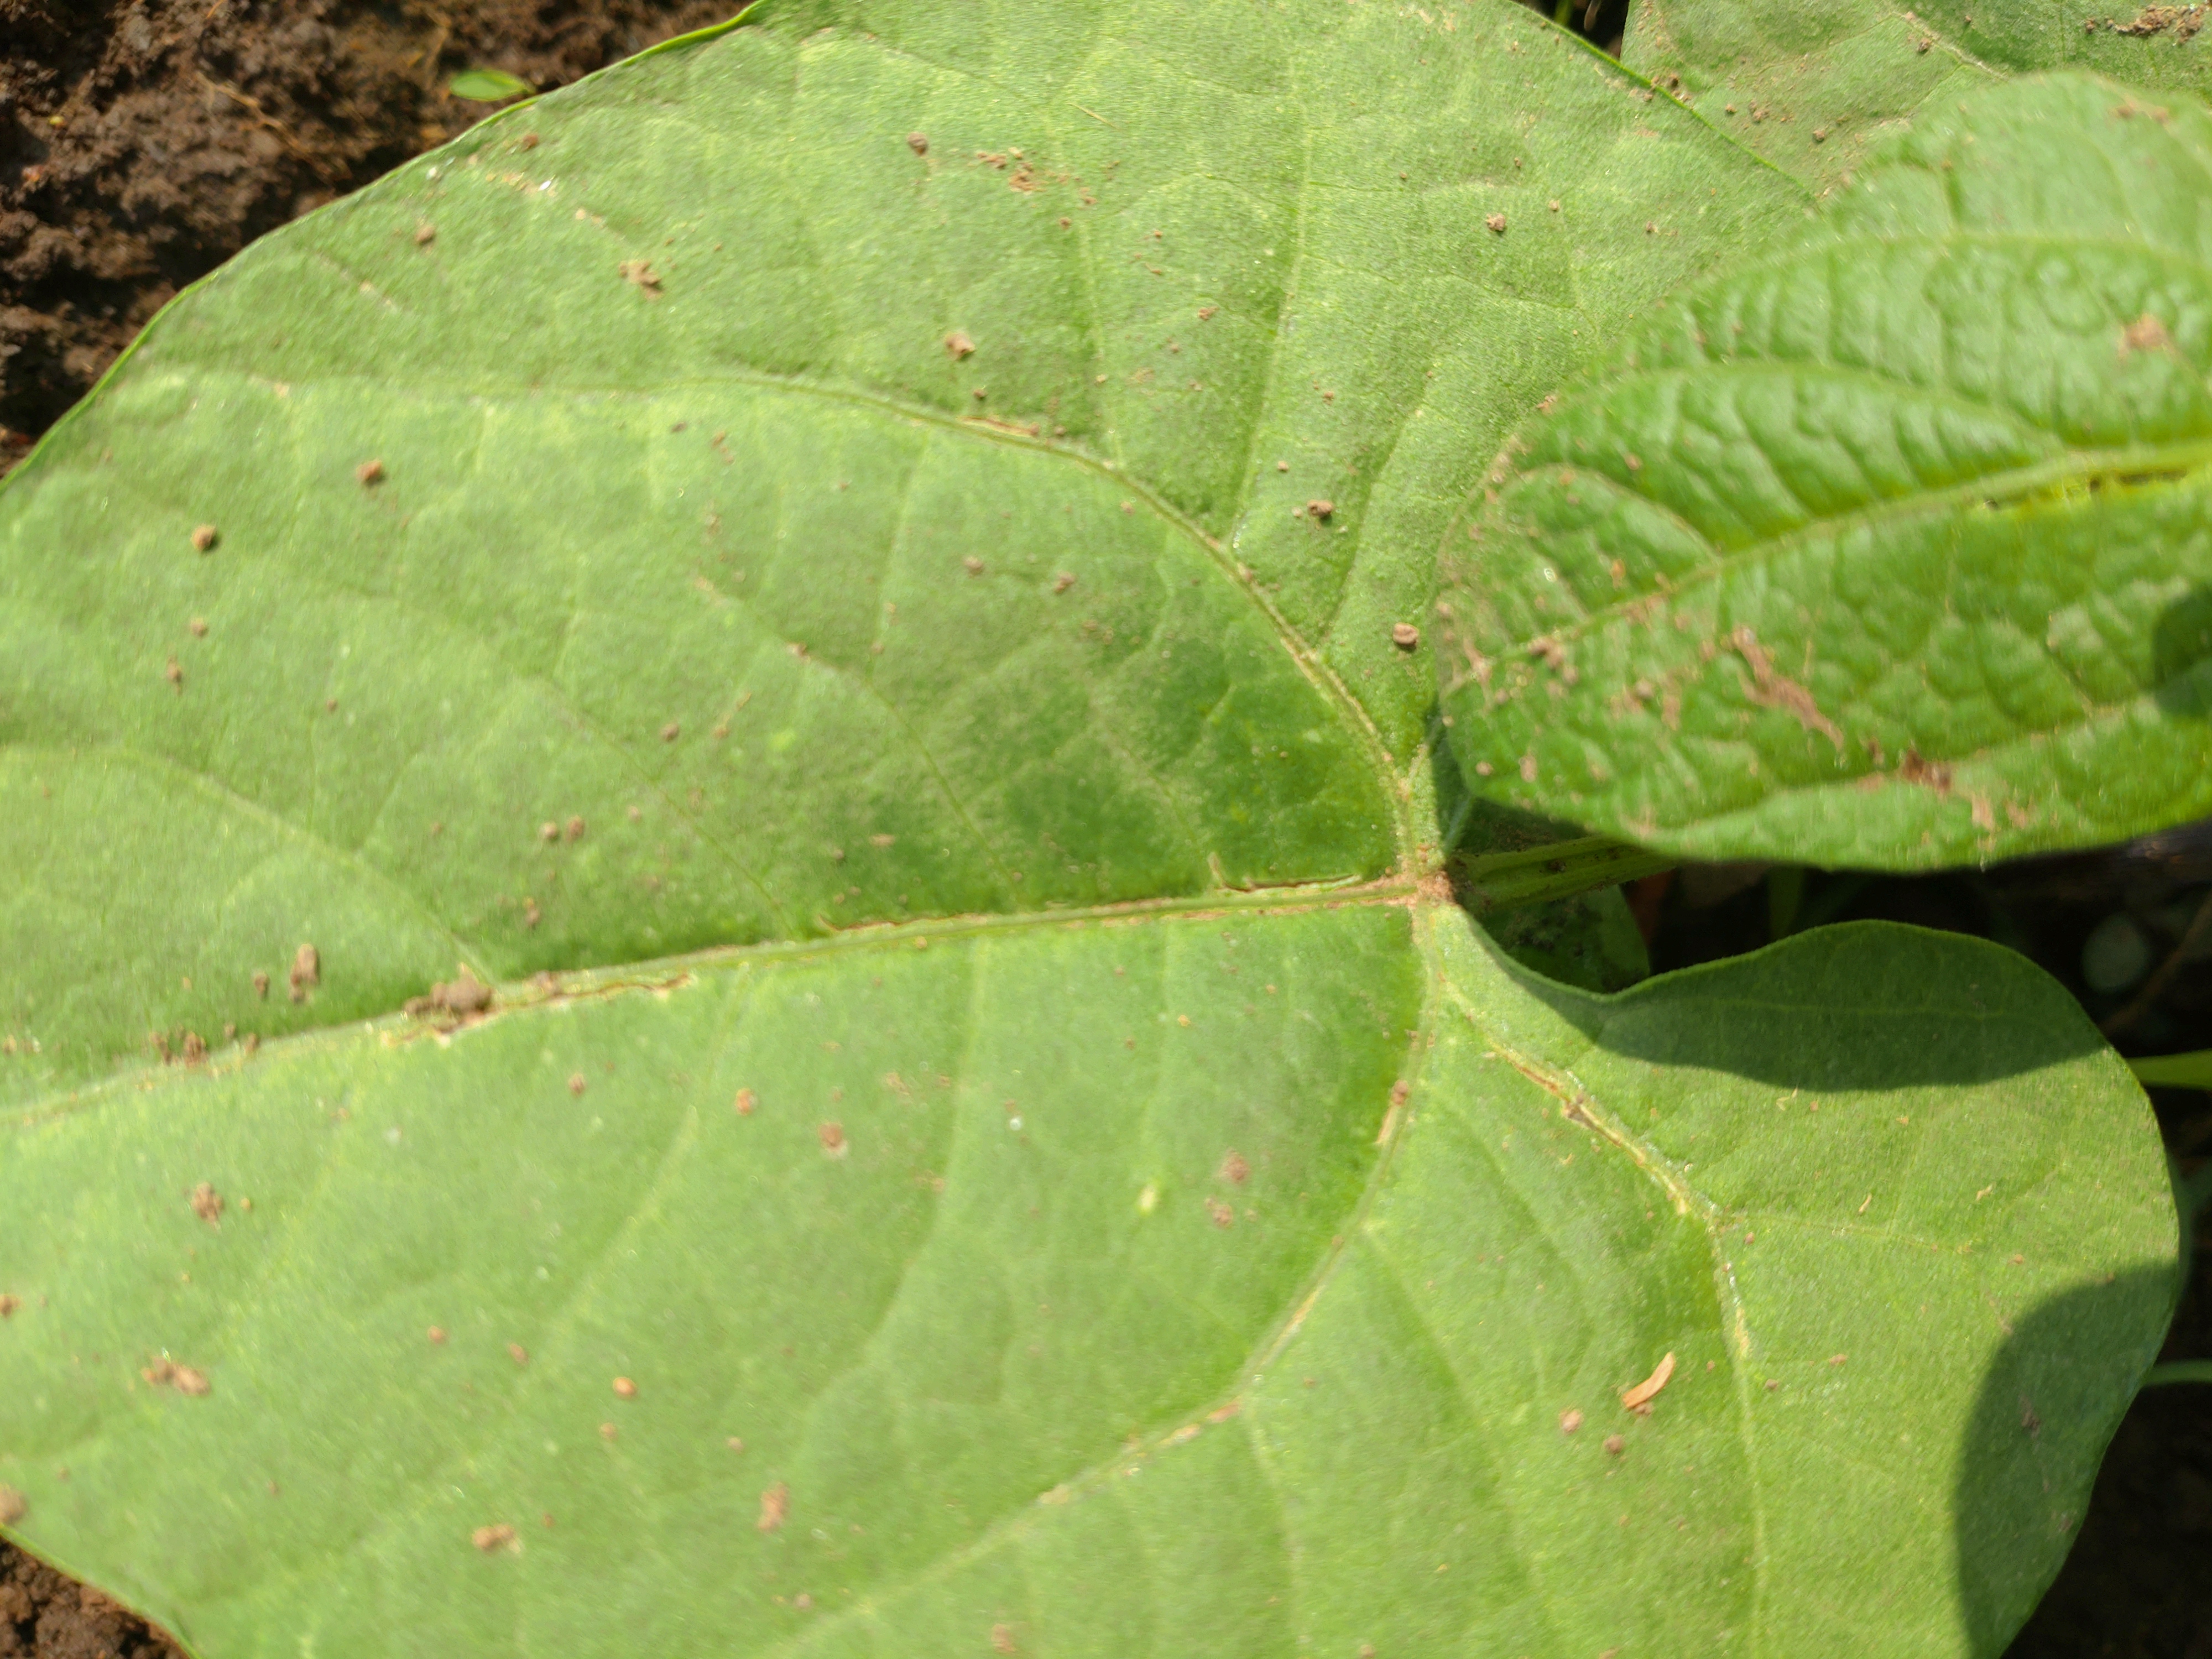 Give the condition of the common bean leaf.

healthy
